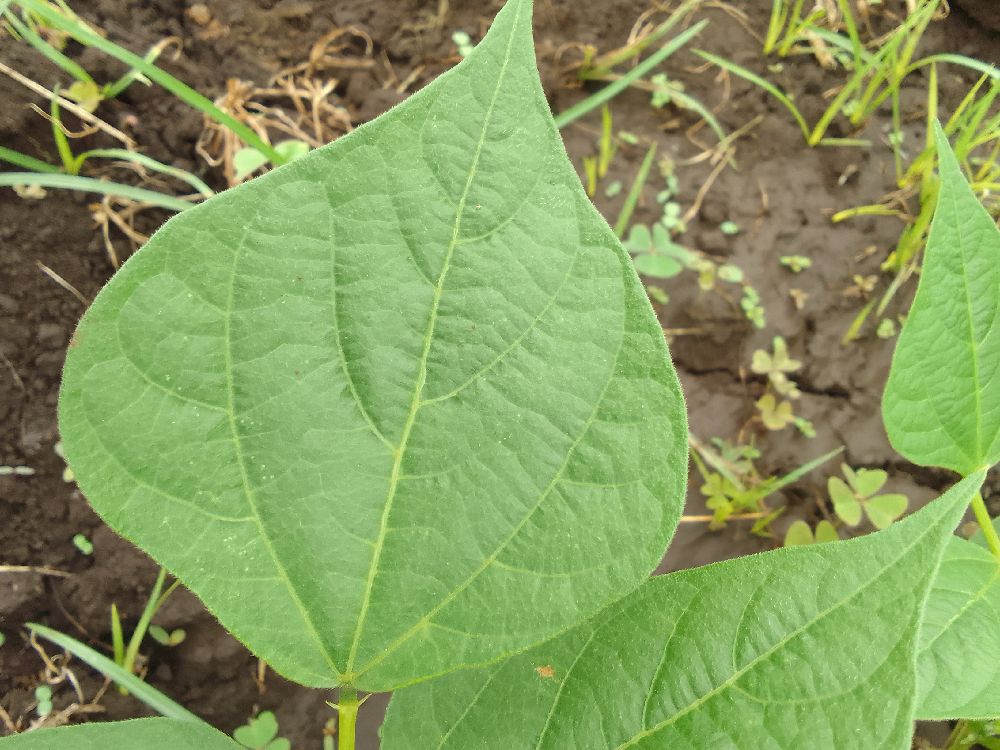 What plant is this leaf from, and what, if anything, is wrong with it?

common bean, healthy
